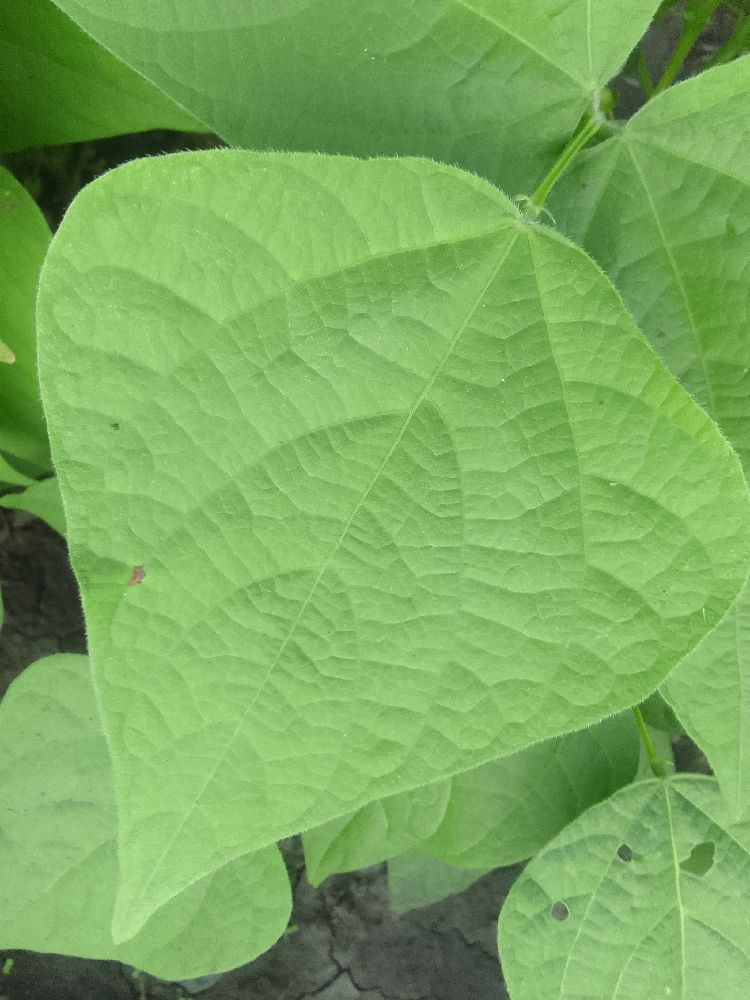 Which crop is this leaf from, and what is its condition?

common bean, healthy
